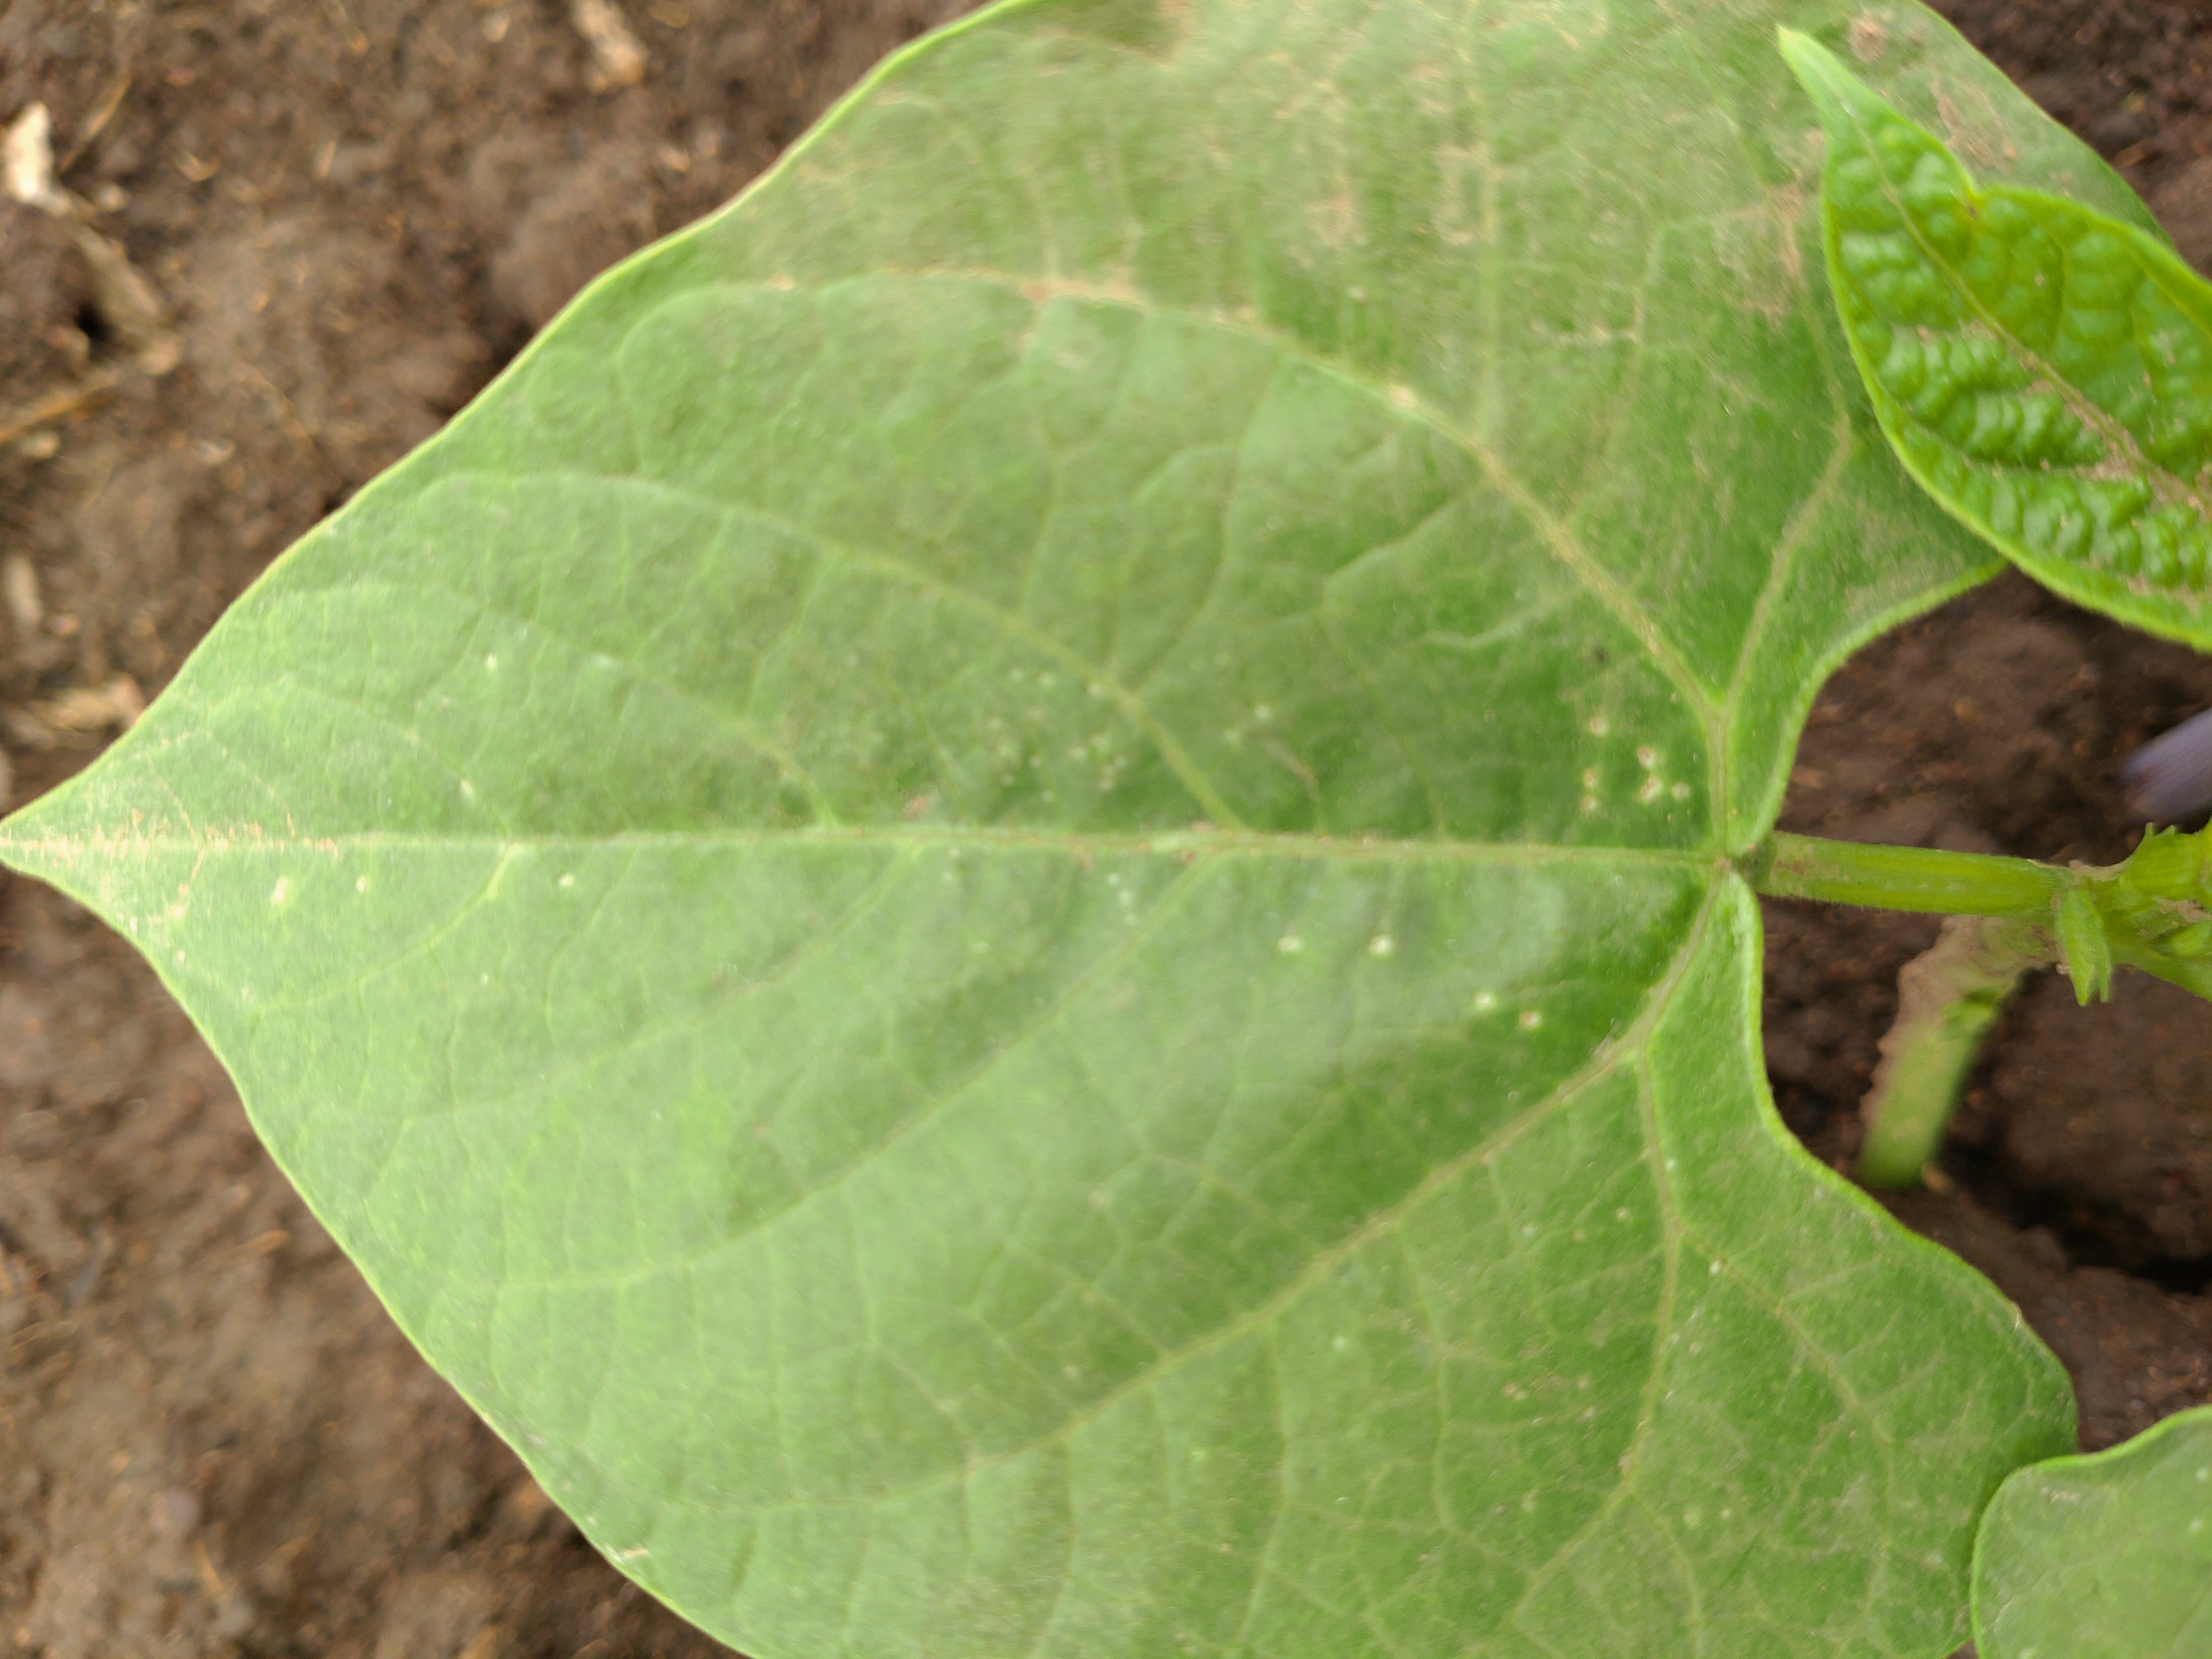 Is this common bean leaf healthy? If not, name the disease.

healthy
